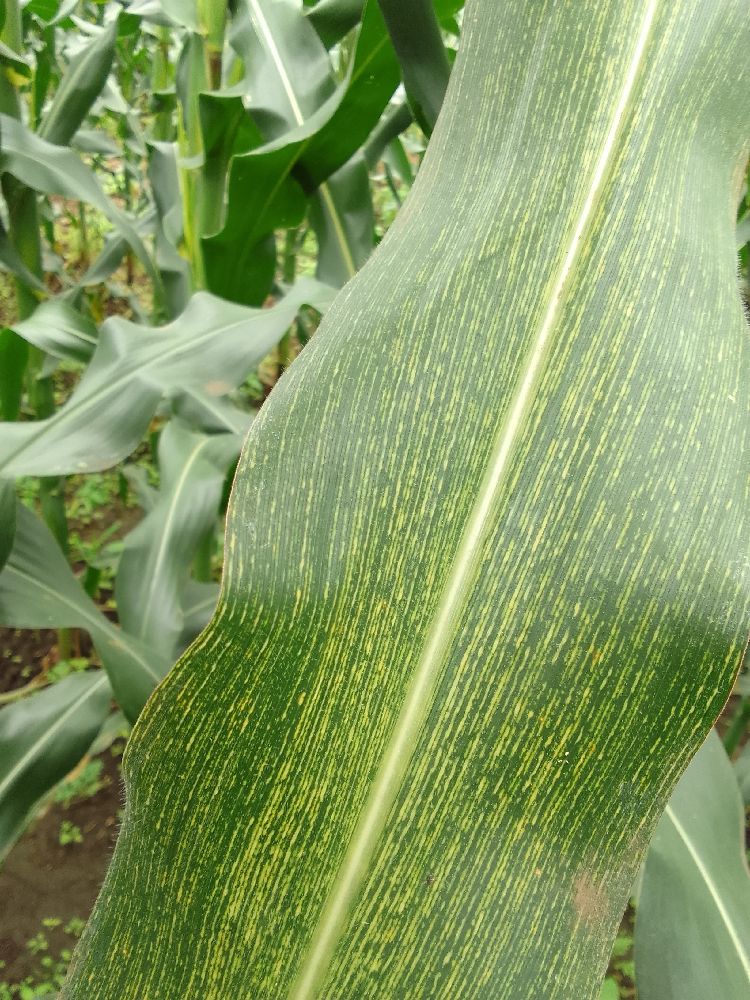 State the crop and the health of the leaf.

maize, maize streak virus
